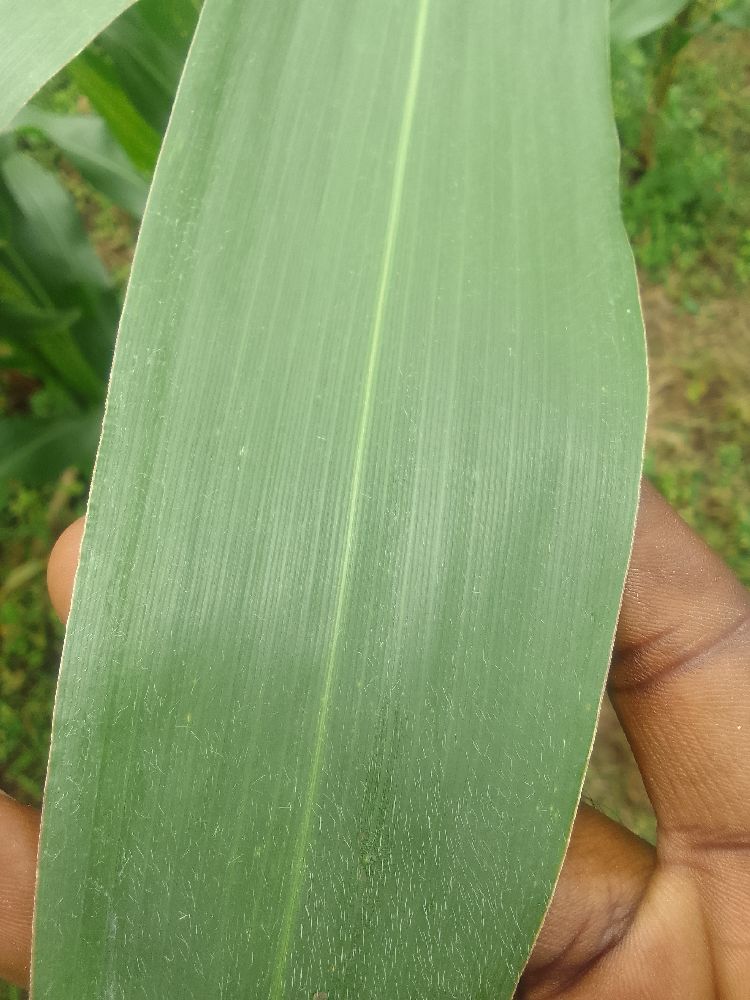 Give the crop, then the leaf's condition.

maize, healthy
